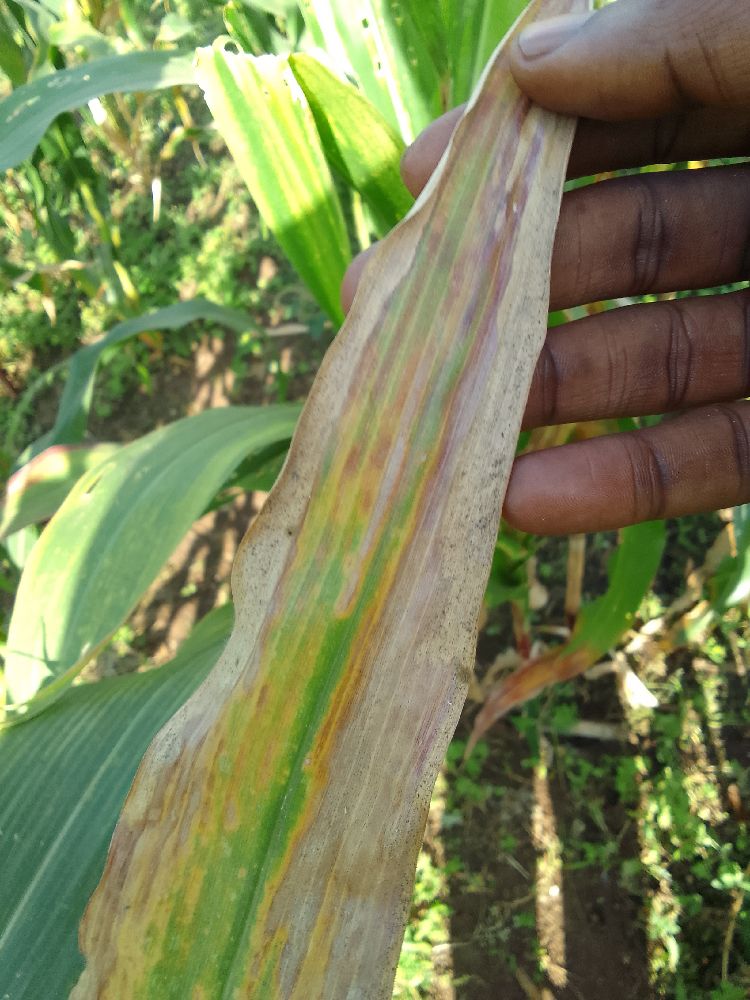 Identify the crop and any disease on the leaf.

maize, maize lethal necrosis
